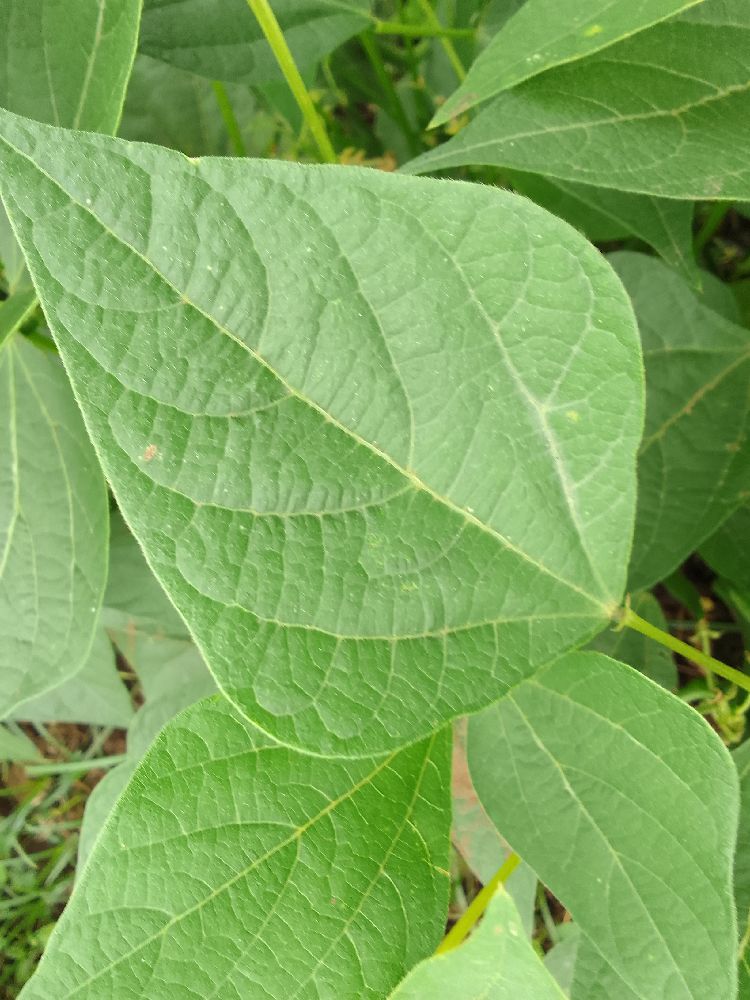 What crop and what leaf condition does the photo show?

common bean, healthy
